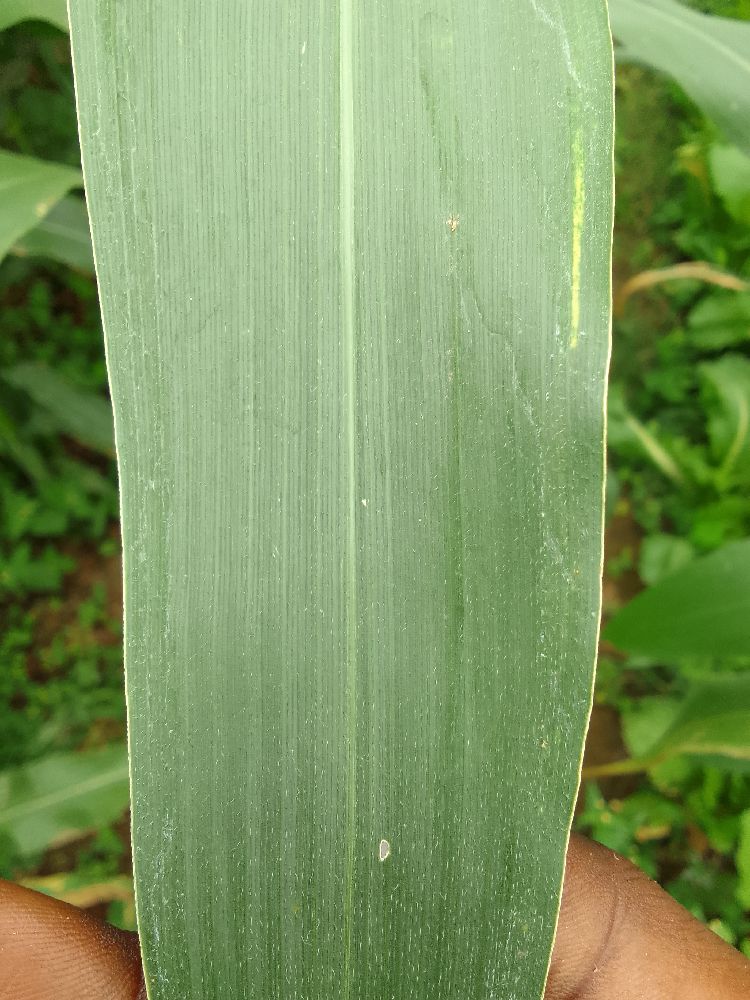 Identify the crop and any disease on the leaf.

maize, healthy
